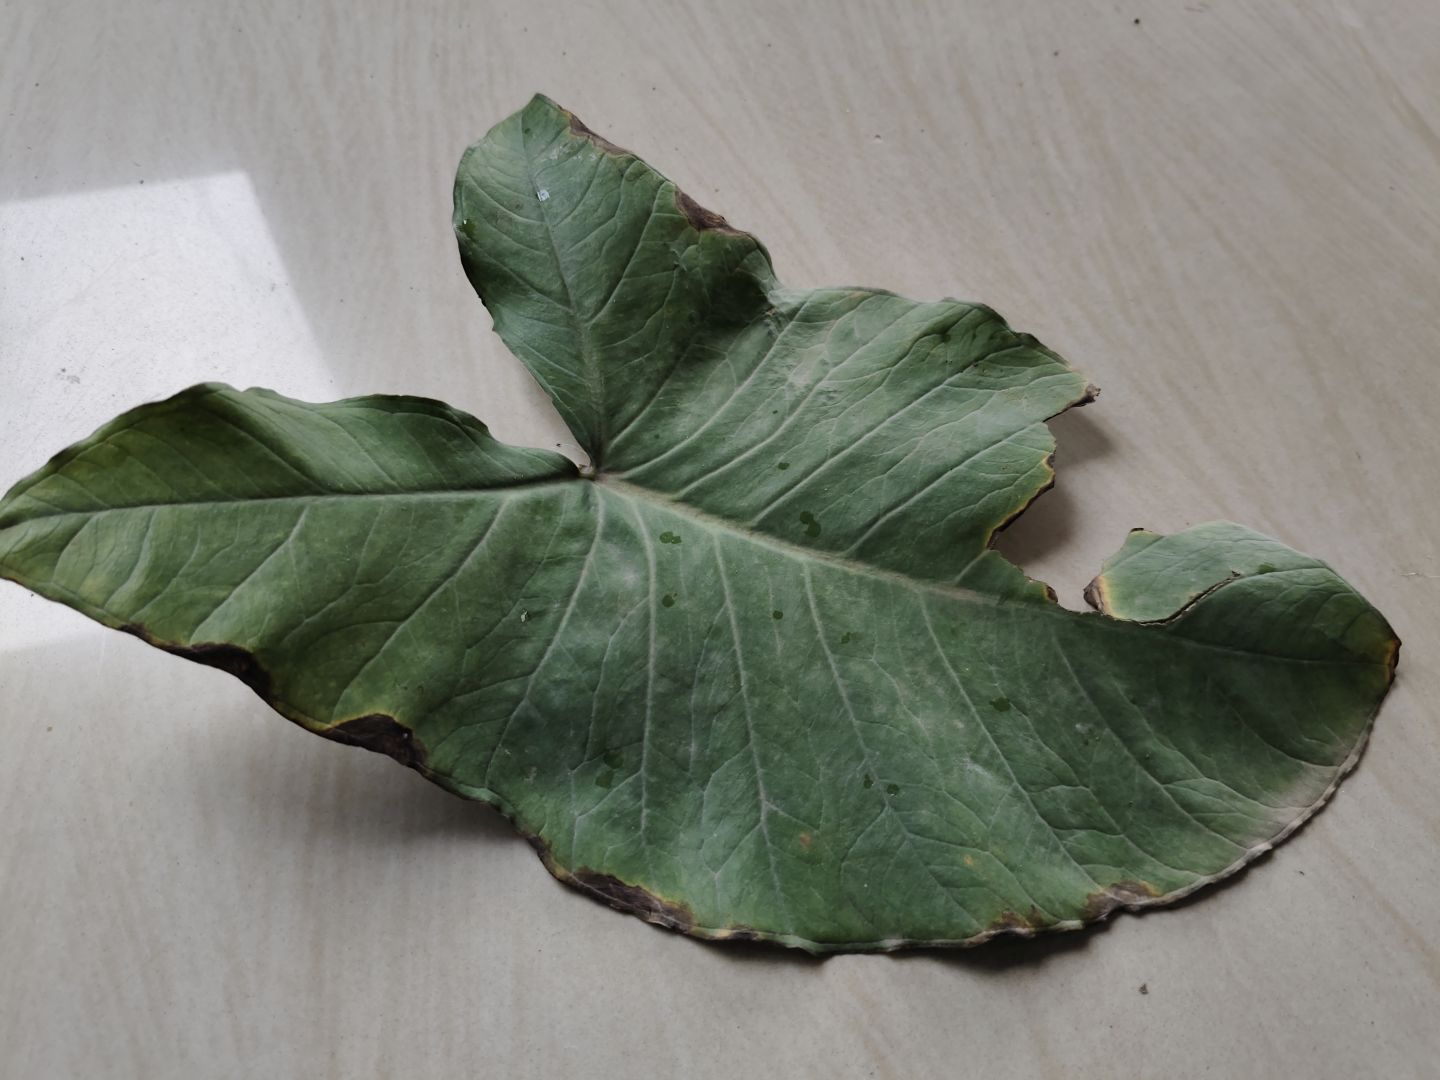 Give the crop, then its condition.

taro, leaf blight
